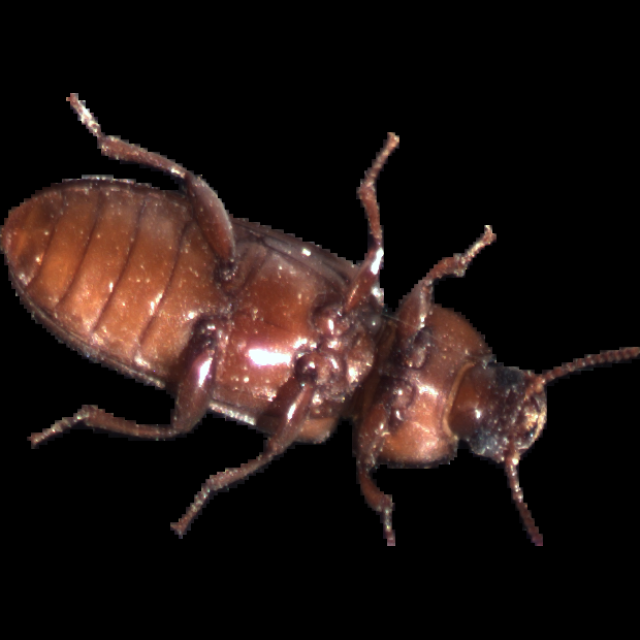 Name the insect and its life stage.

mealworm beetle
